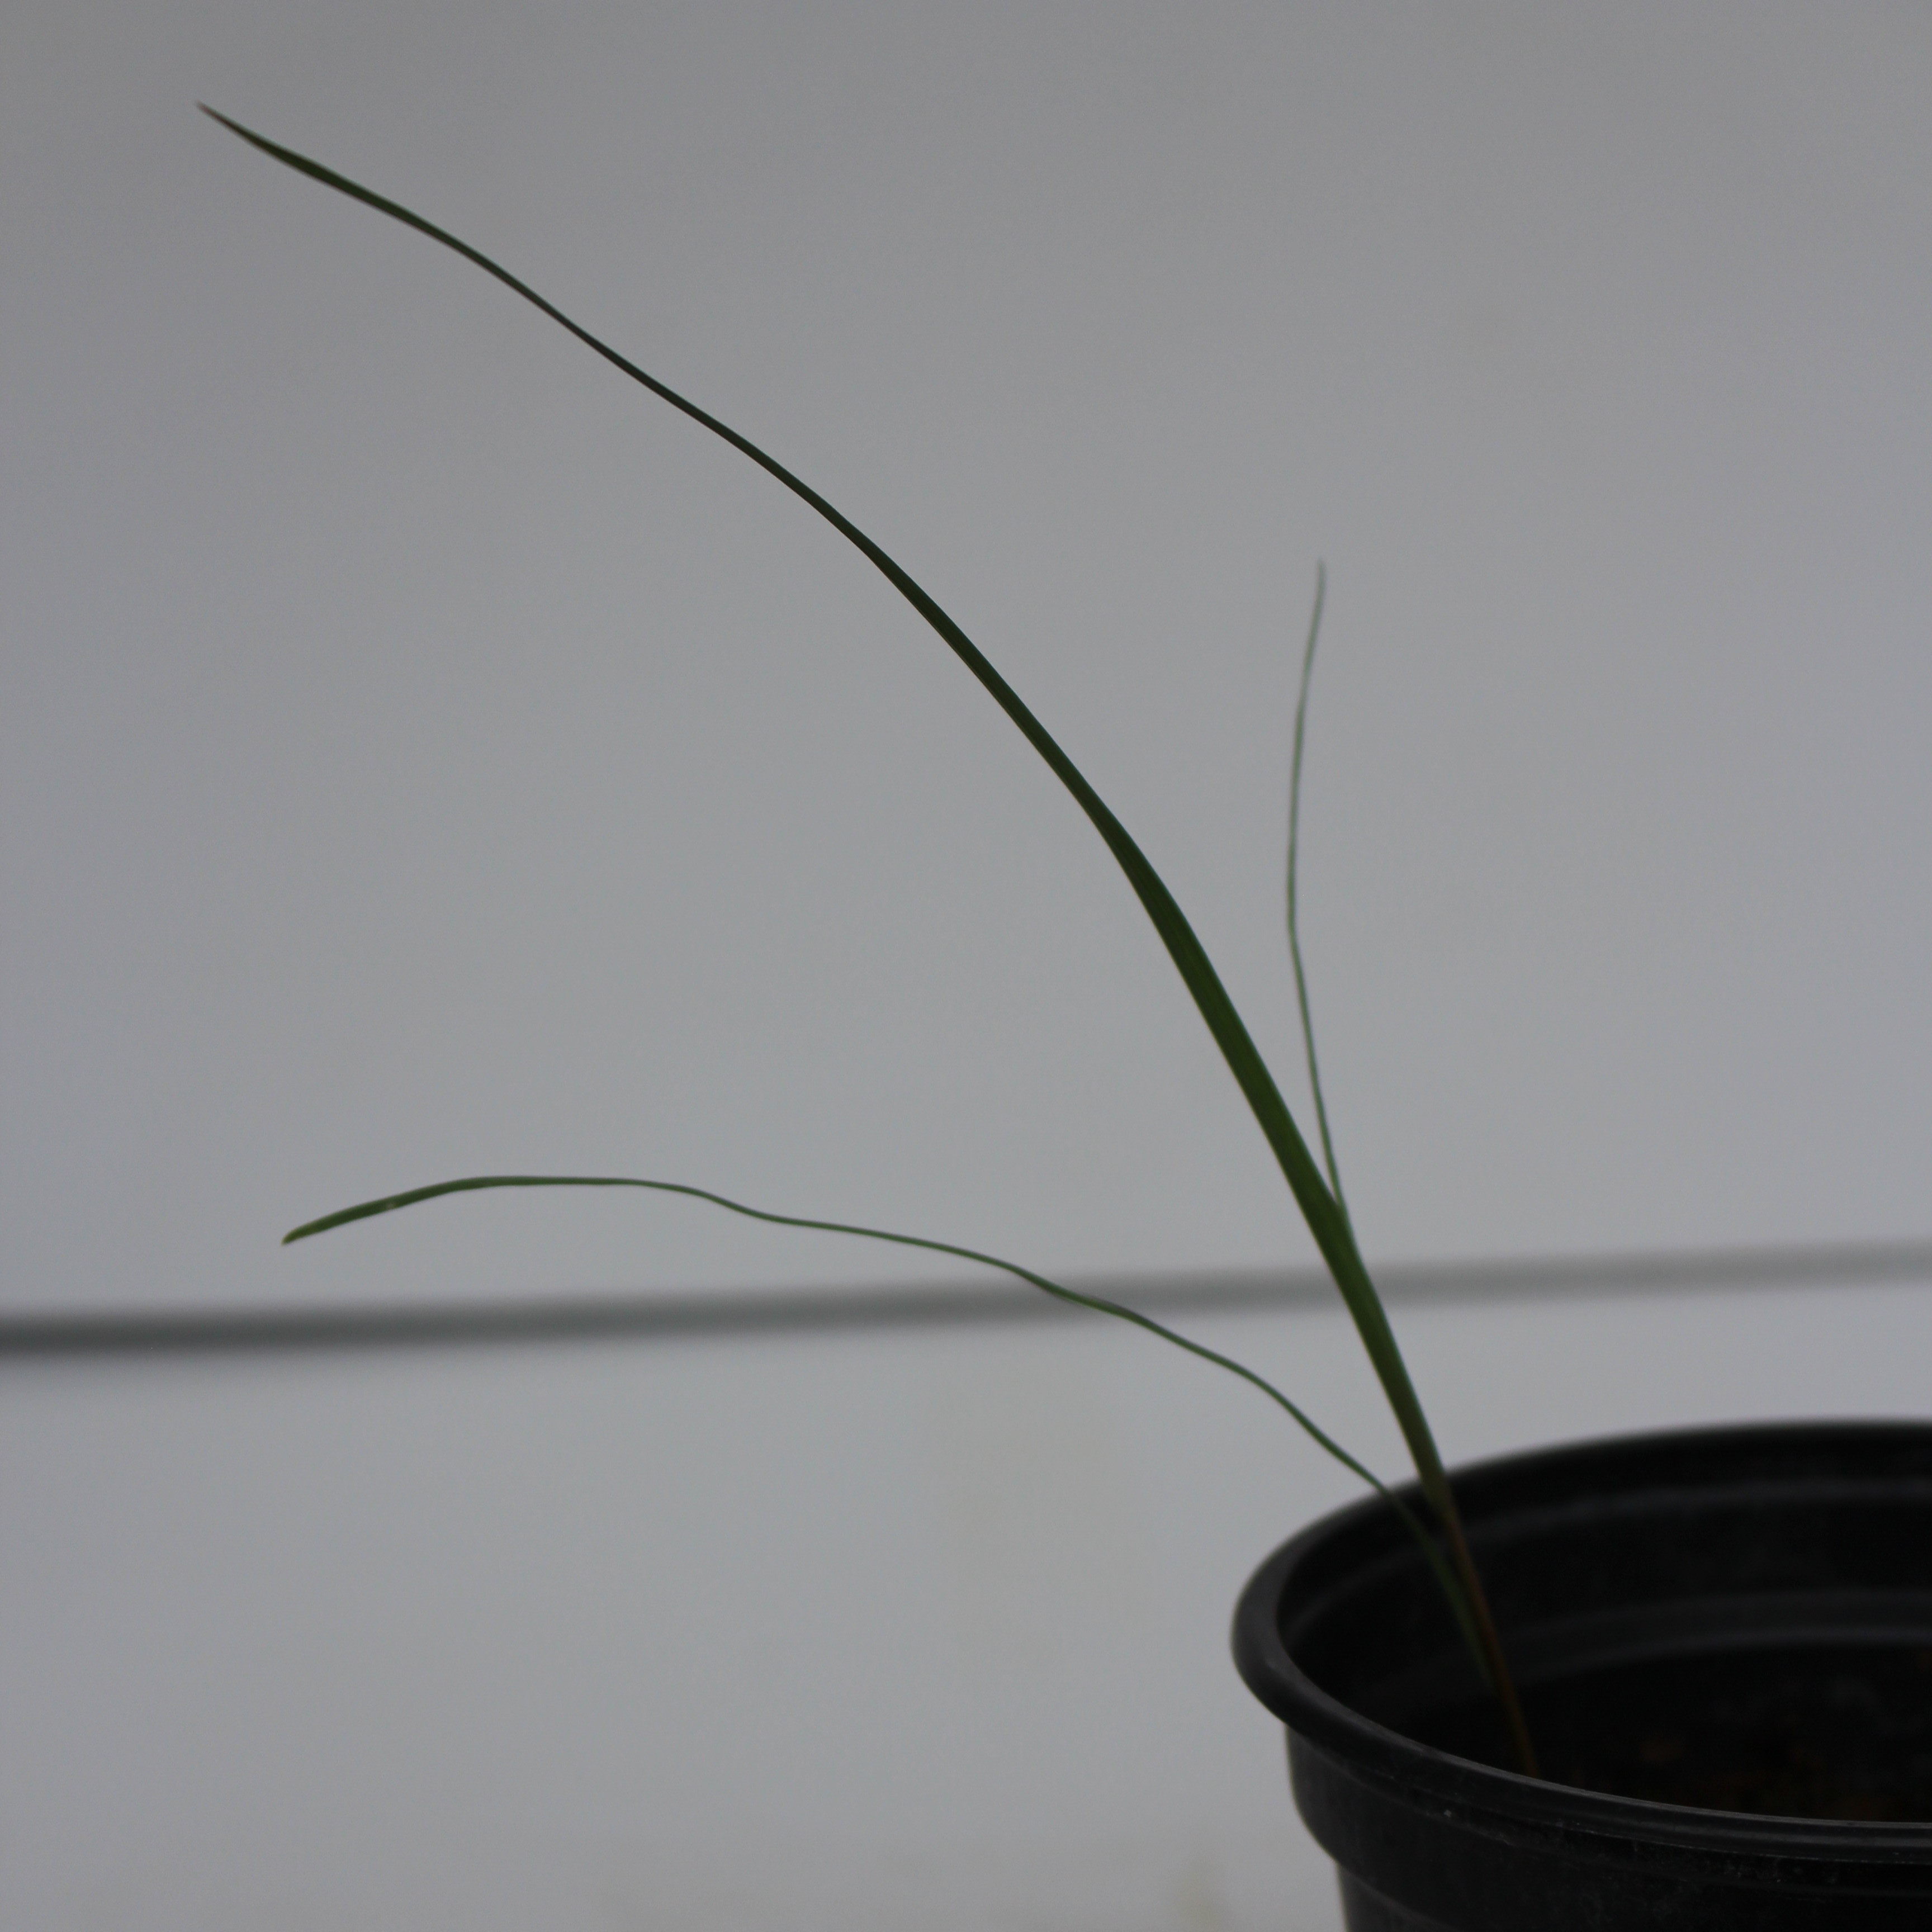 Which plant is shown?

Lolium multiflorum
